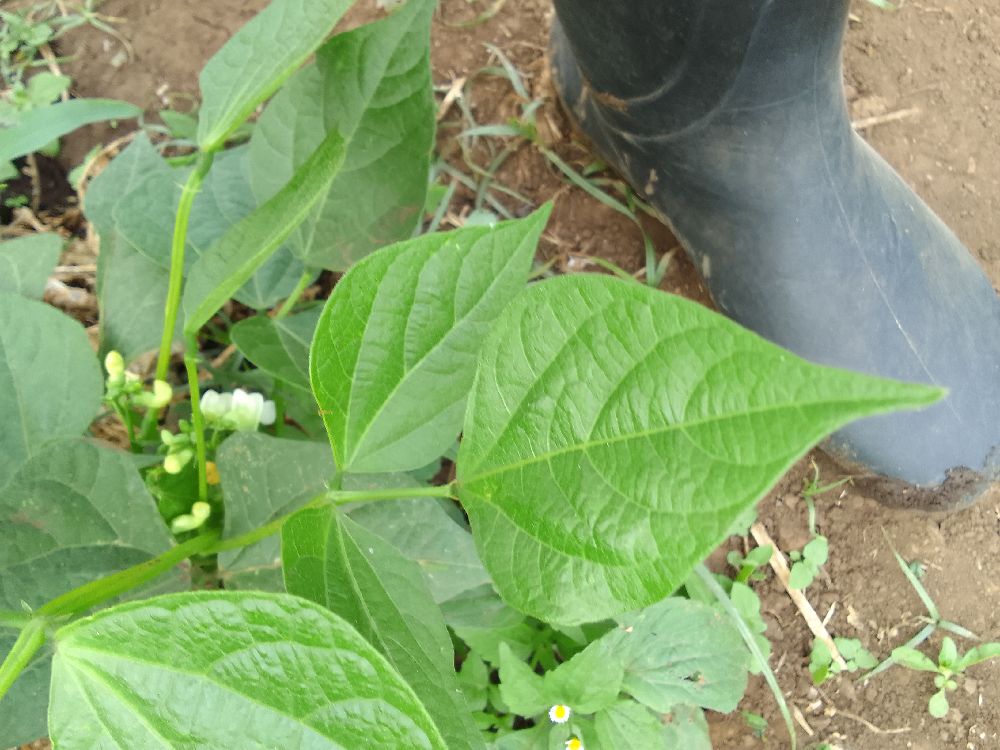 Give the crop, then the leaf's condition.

common bean, healthy
